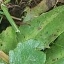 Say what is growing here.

structured weed
